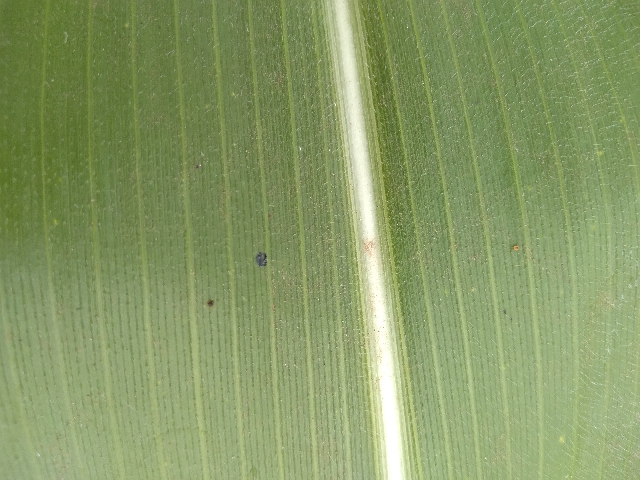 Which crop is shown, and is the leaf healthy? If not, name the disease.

maize, healthy
